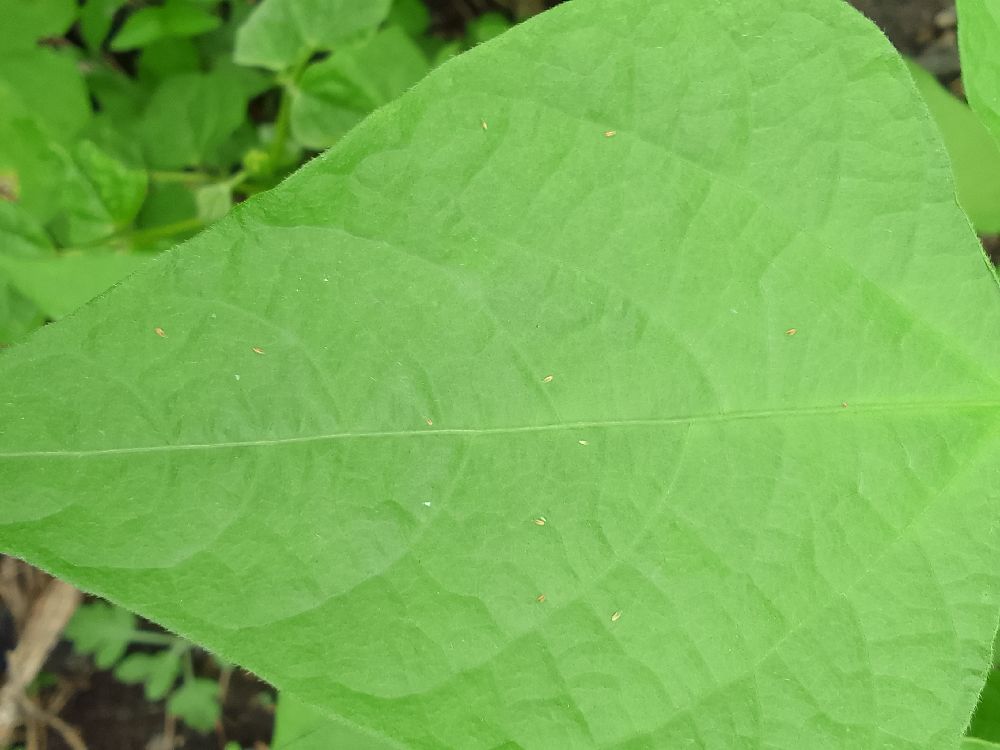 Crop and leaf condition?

common bean, healthy
